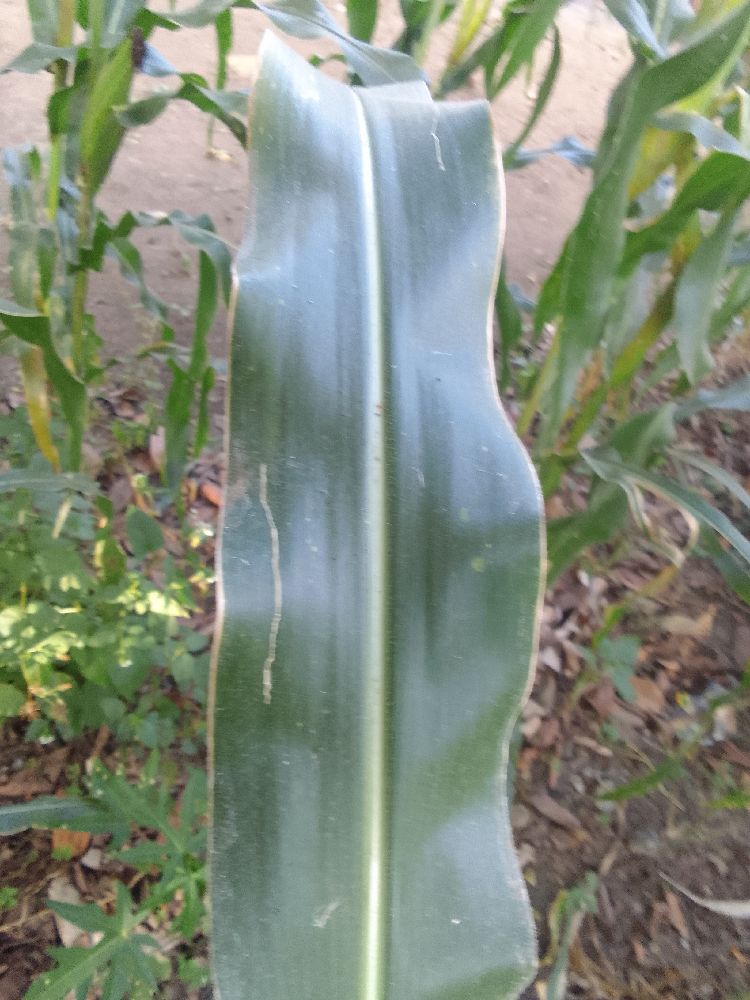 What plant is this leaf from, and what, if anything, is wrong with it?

maize, healthy
